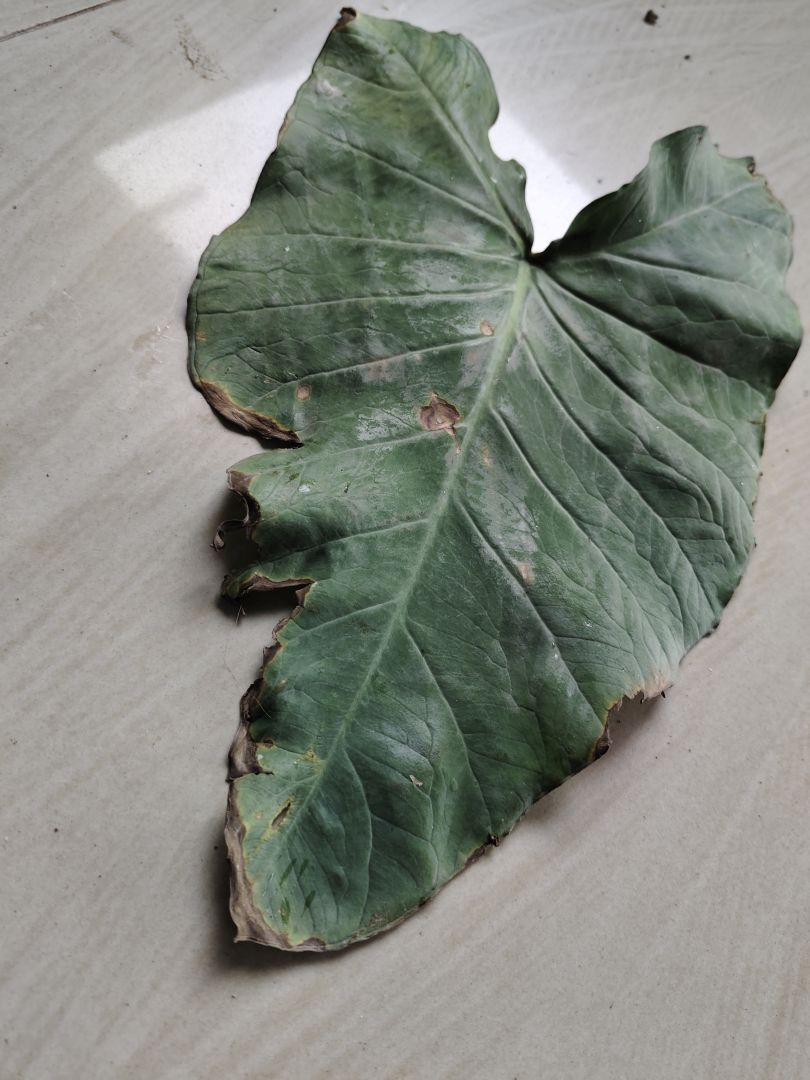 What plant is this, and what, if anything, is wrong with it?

taro, leaf blight
